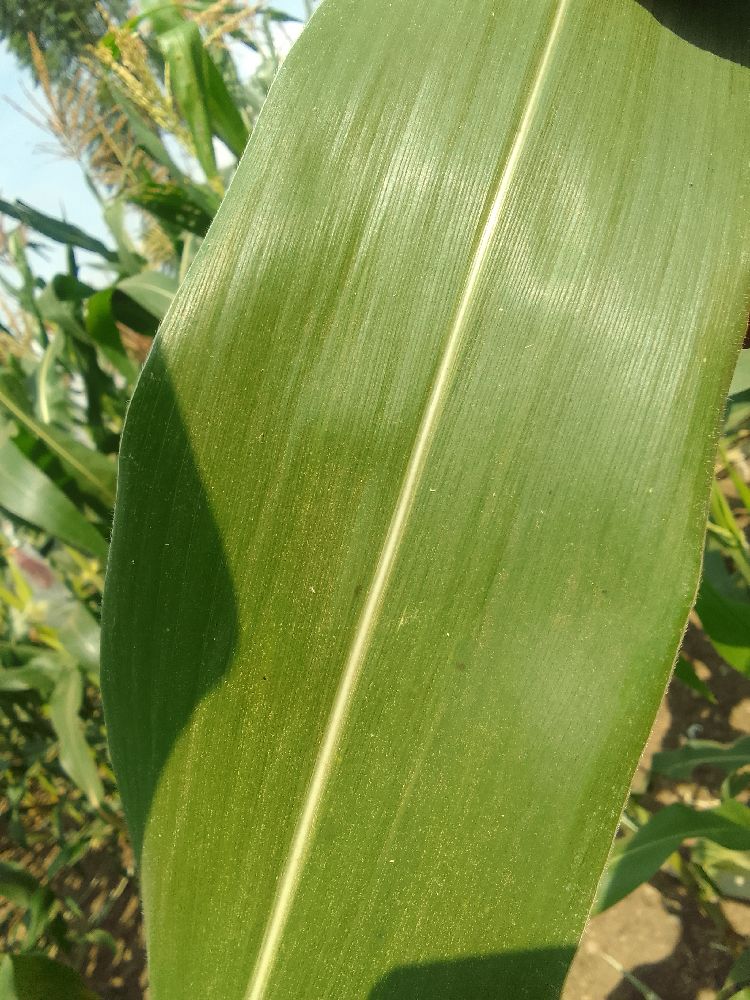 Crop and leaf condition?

maize, healthy
